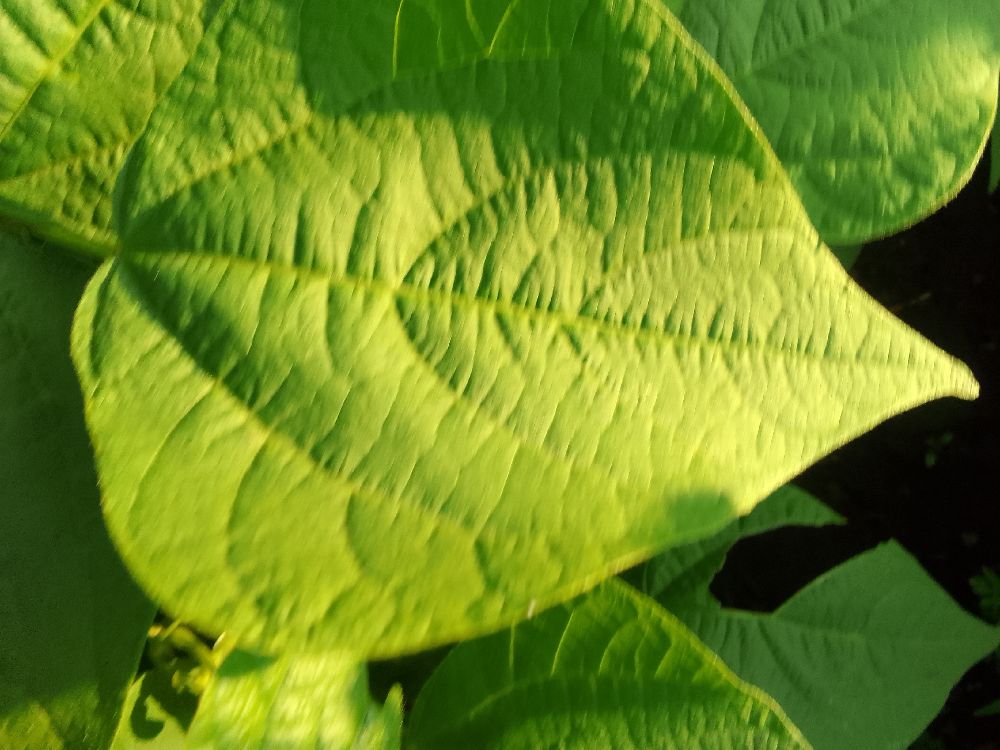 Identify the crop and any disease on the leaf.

common bean, healthy
